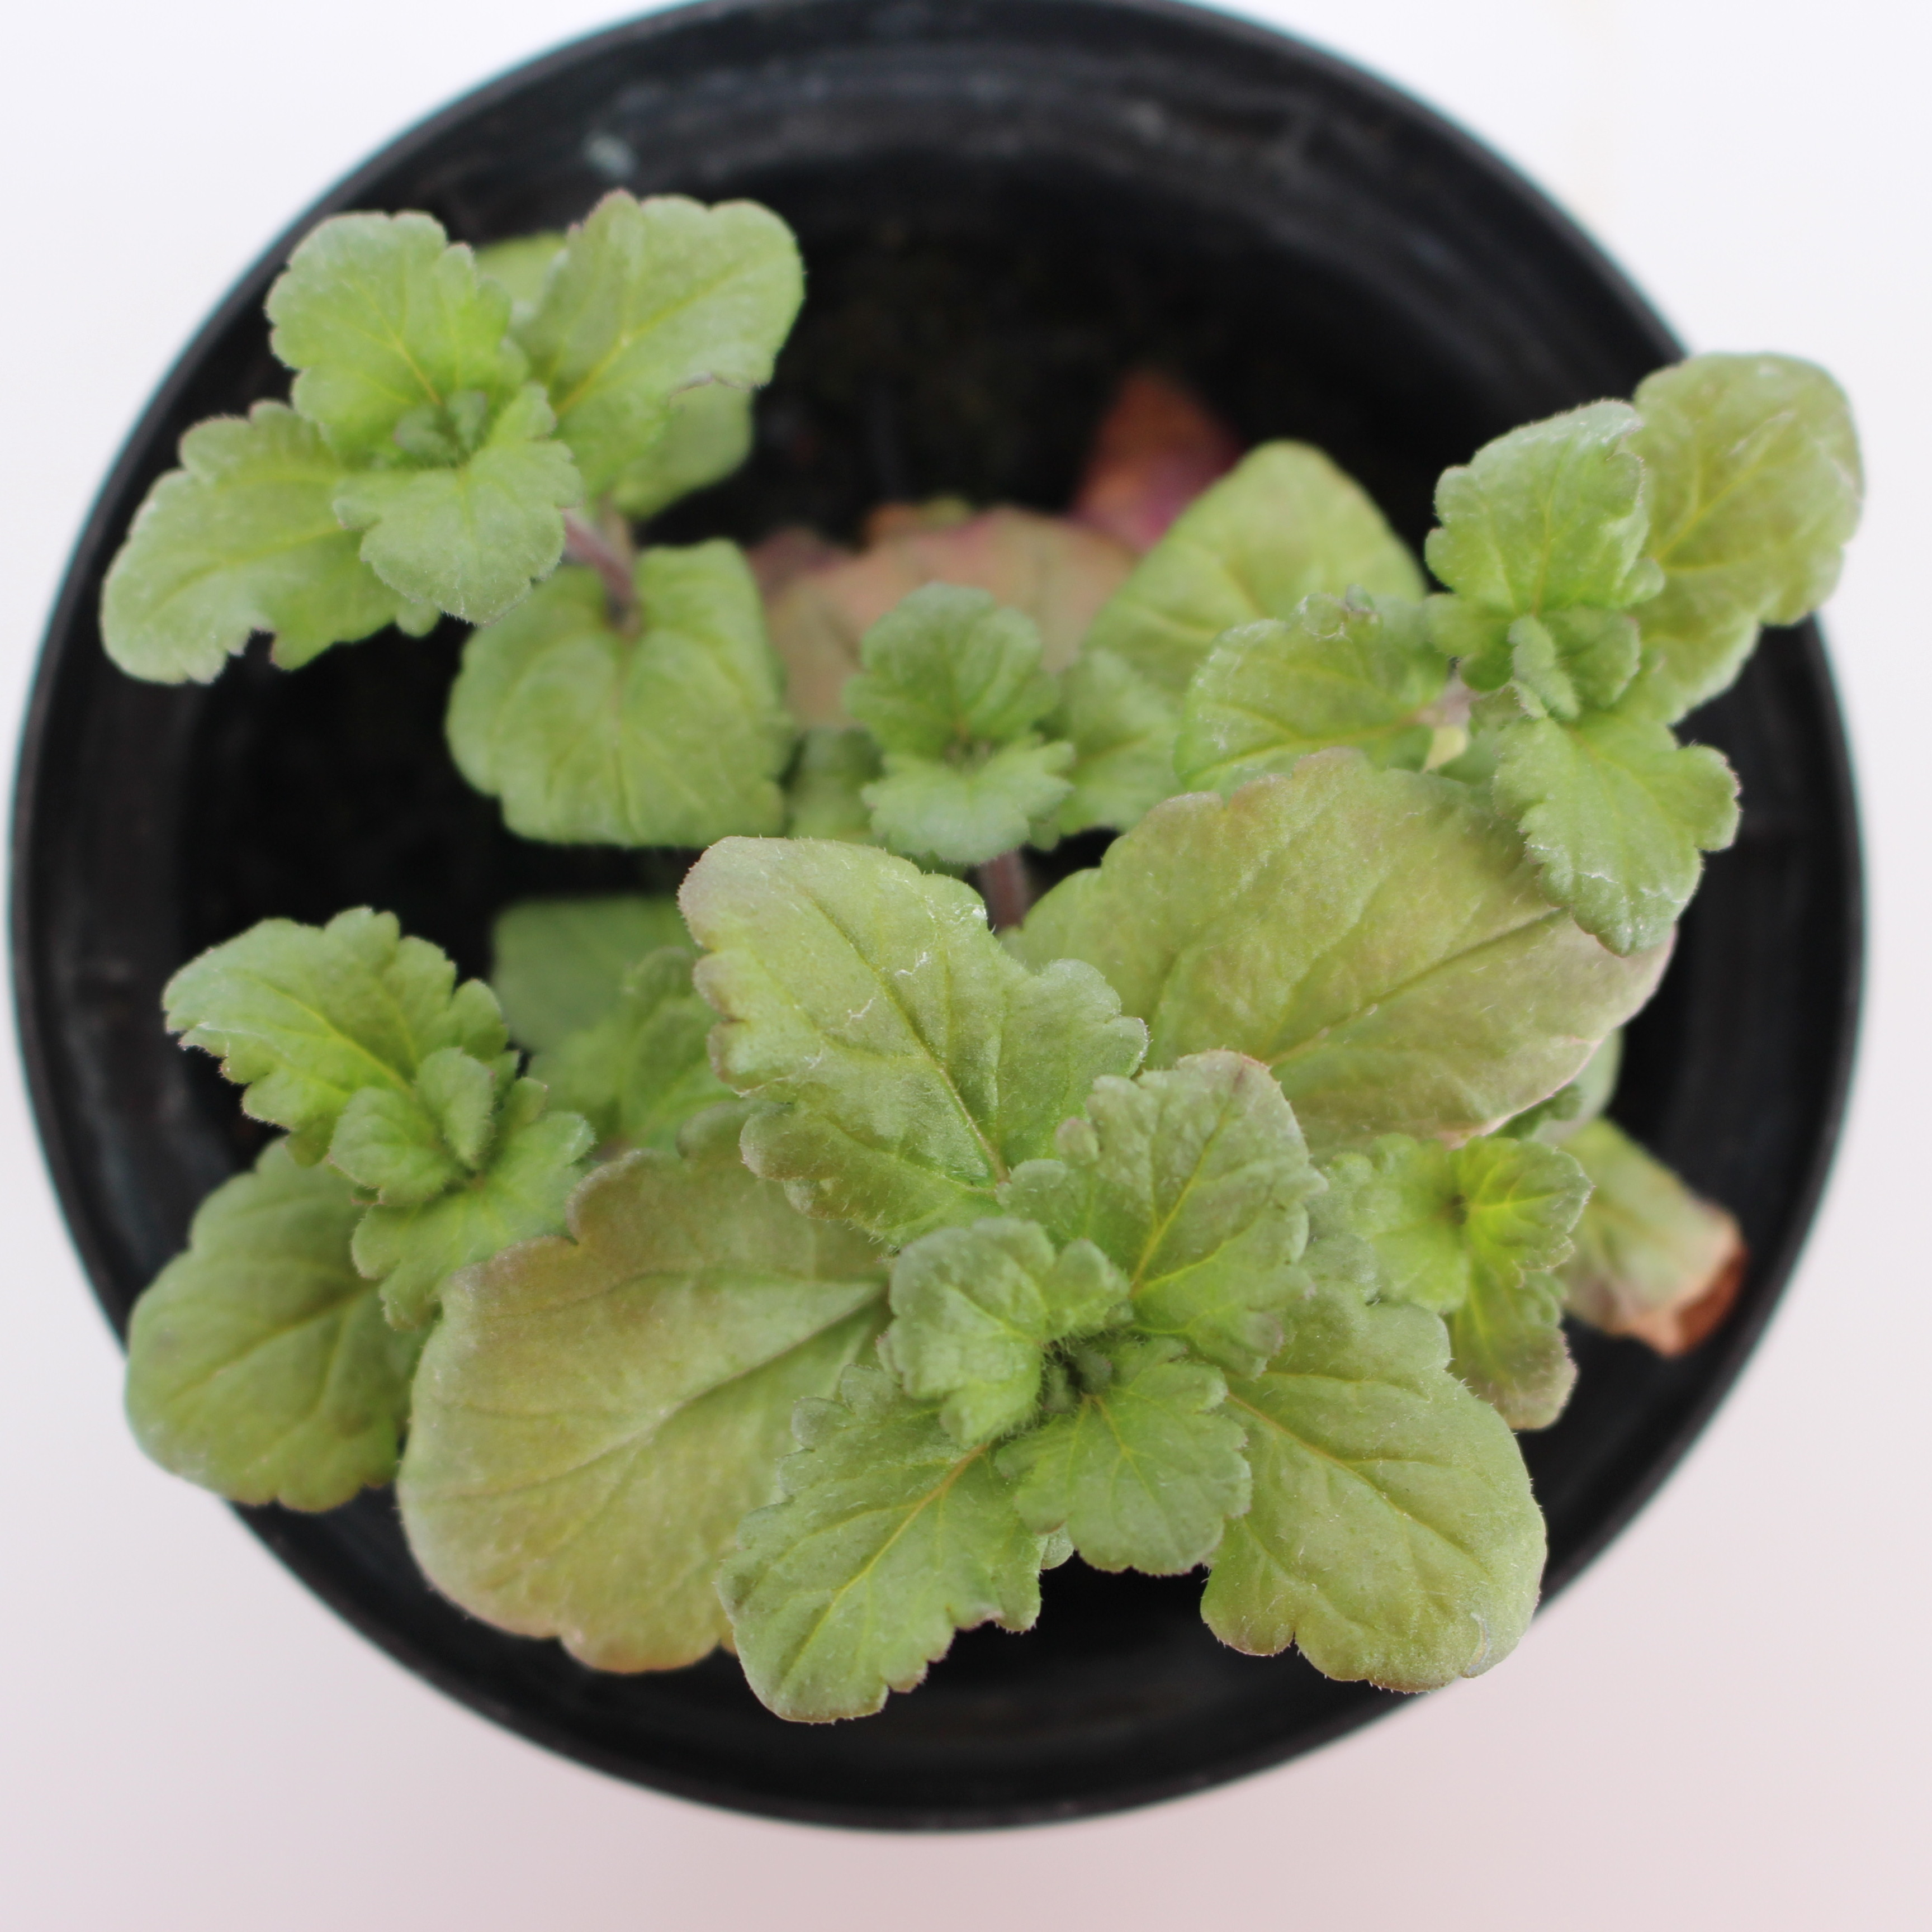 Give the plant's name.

Veronica persica
